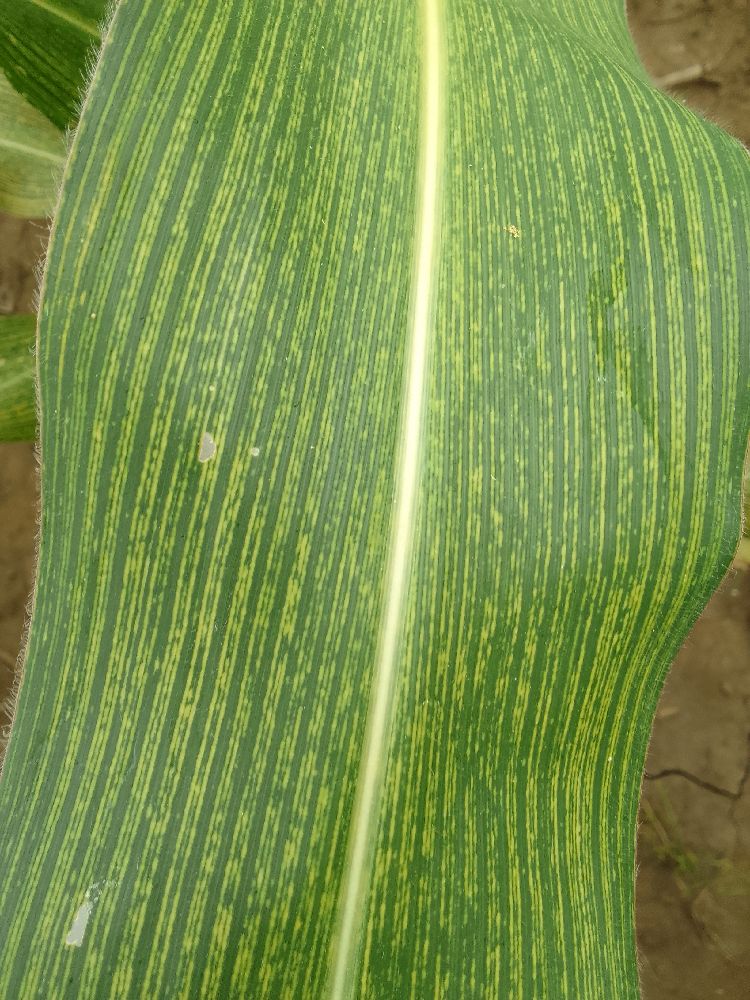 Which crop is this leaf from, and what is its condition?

maize, maize streak virus
